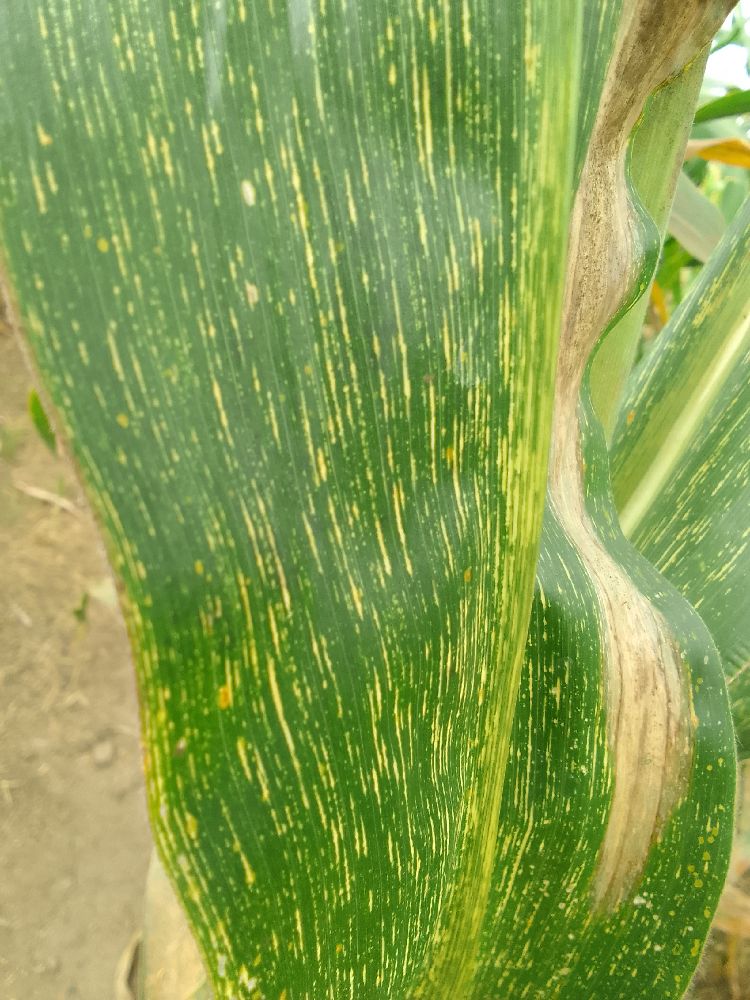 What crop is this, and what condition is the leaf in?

maize, maize streak virus
